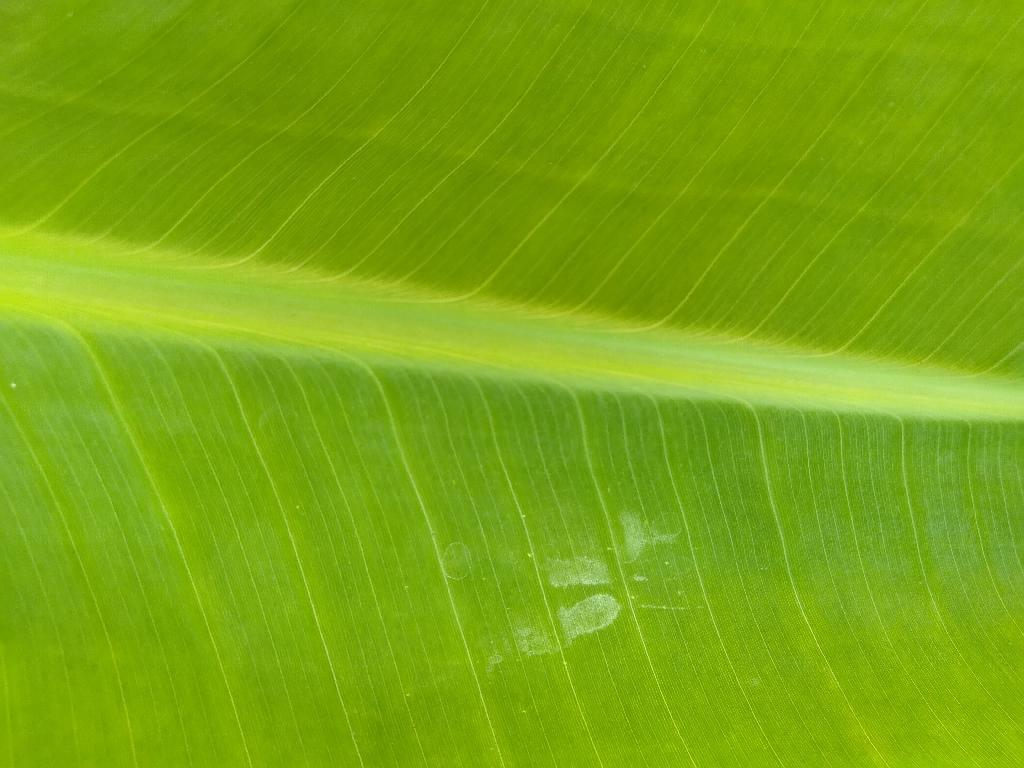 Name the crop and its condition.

banana, healthy
